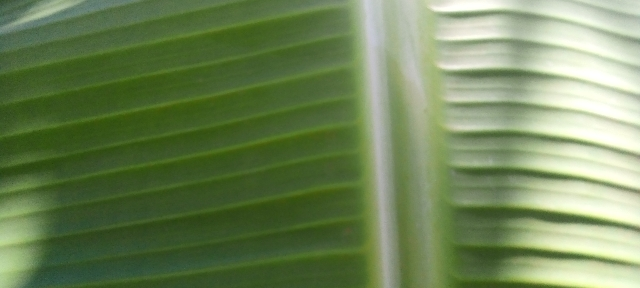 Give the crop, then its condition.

banana, healthy
